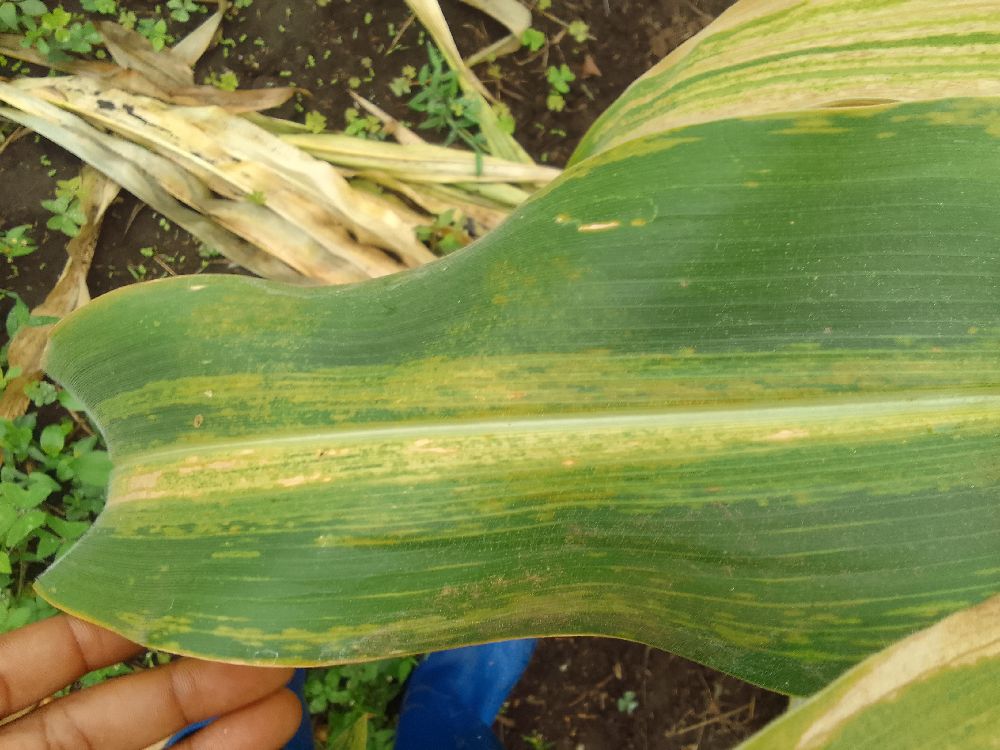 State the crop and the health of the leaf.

maize, maize lethal necrosis
